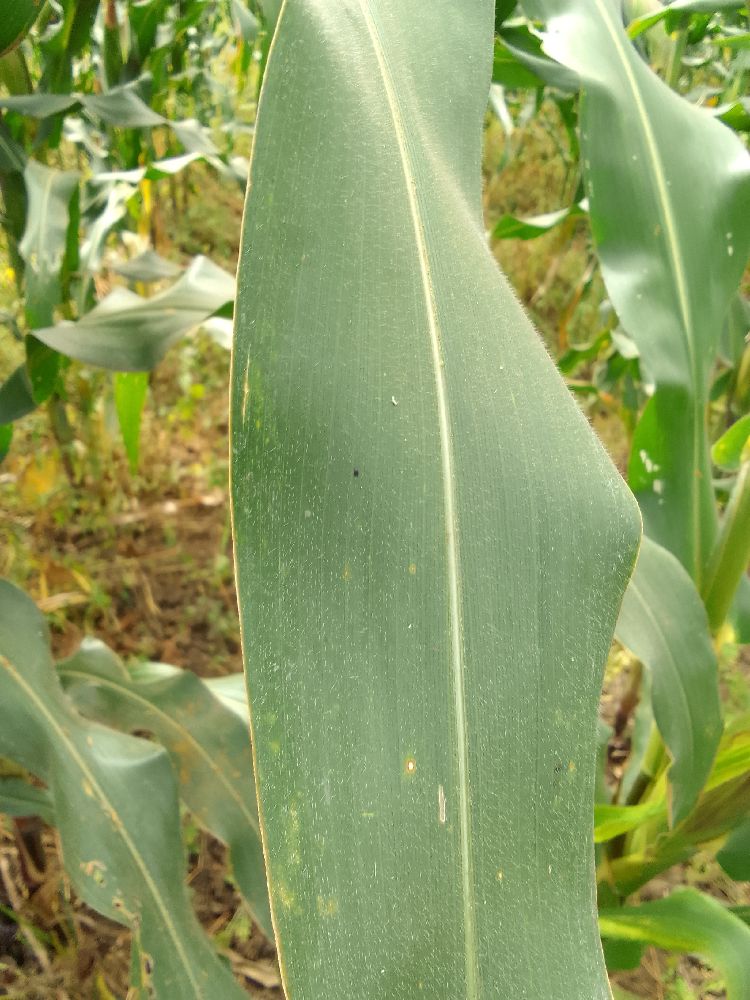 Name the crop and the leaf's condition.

maize, healthy
